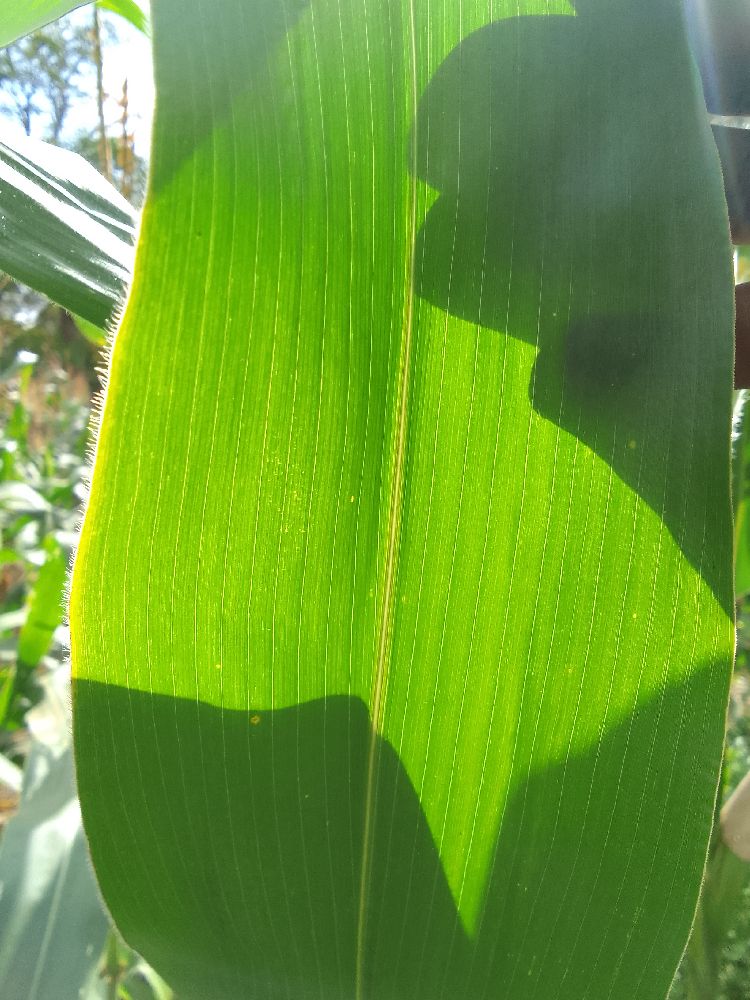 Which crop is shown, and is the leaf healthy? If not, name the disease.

maize, healthy
